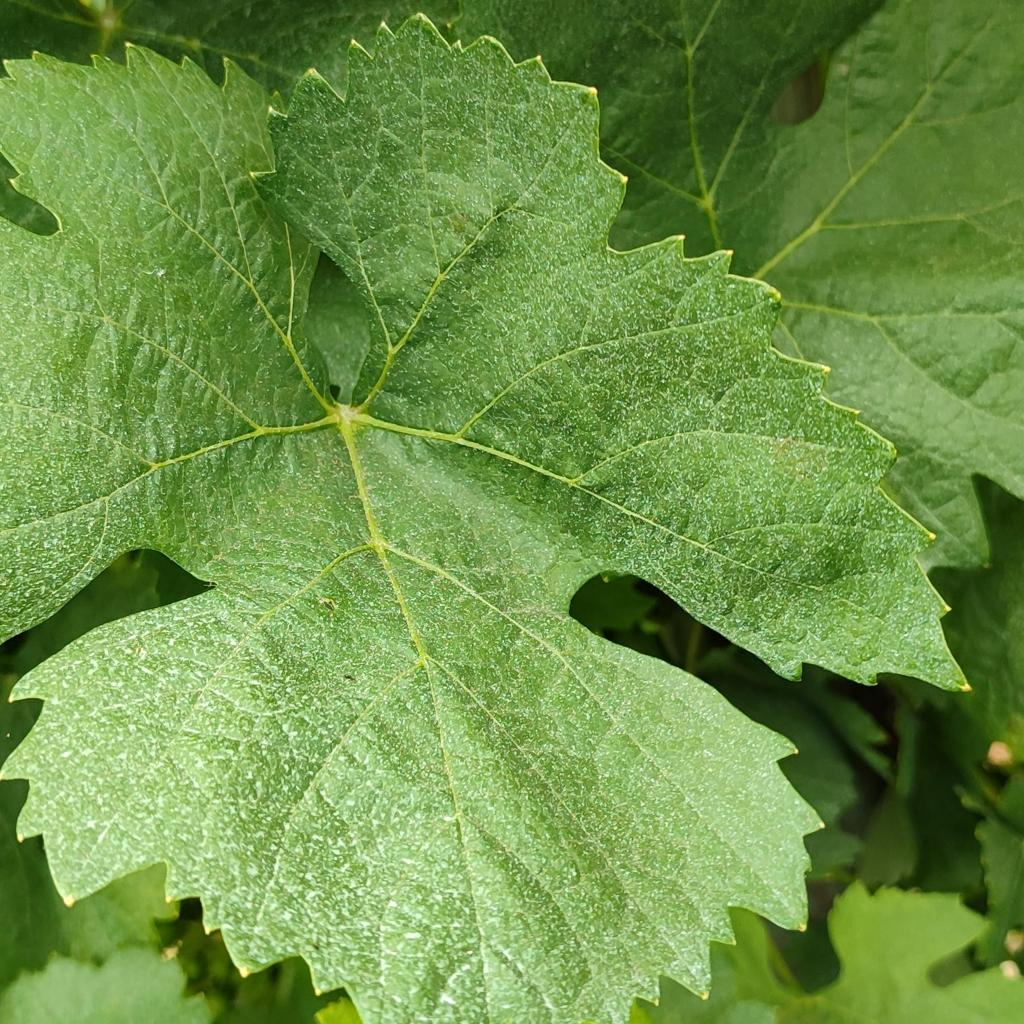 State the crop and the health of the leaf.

grapevine, healthy
